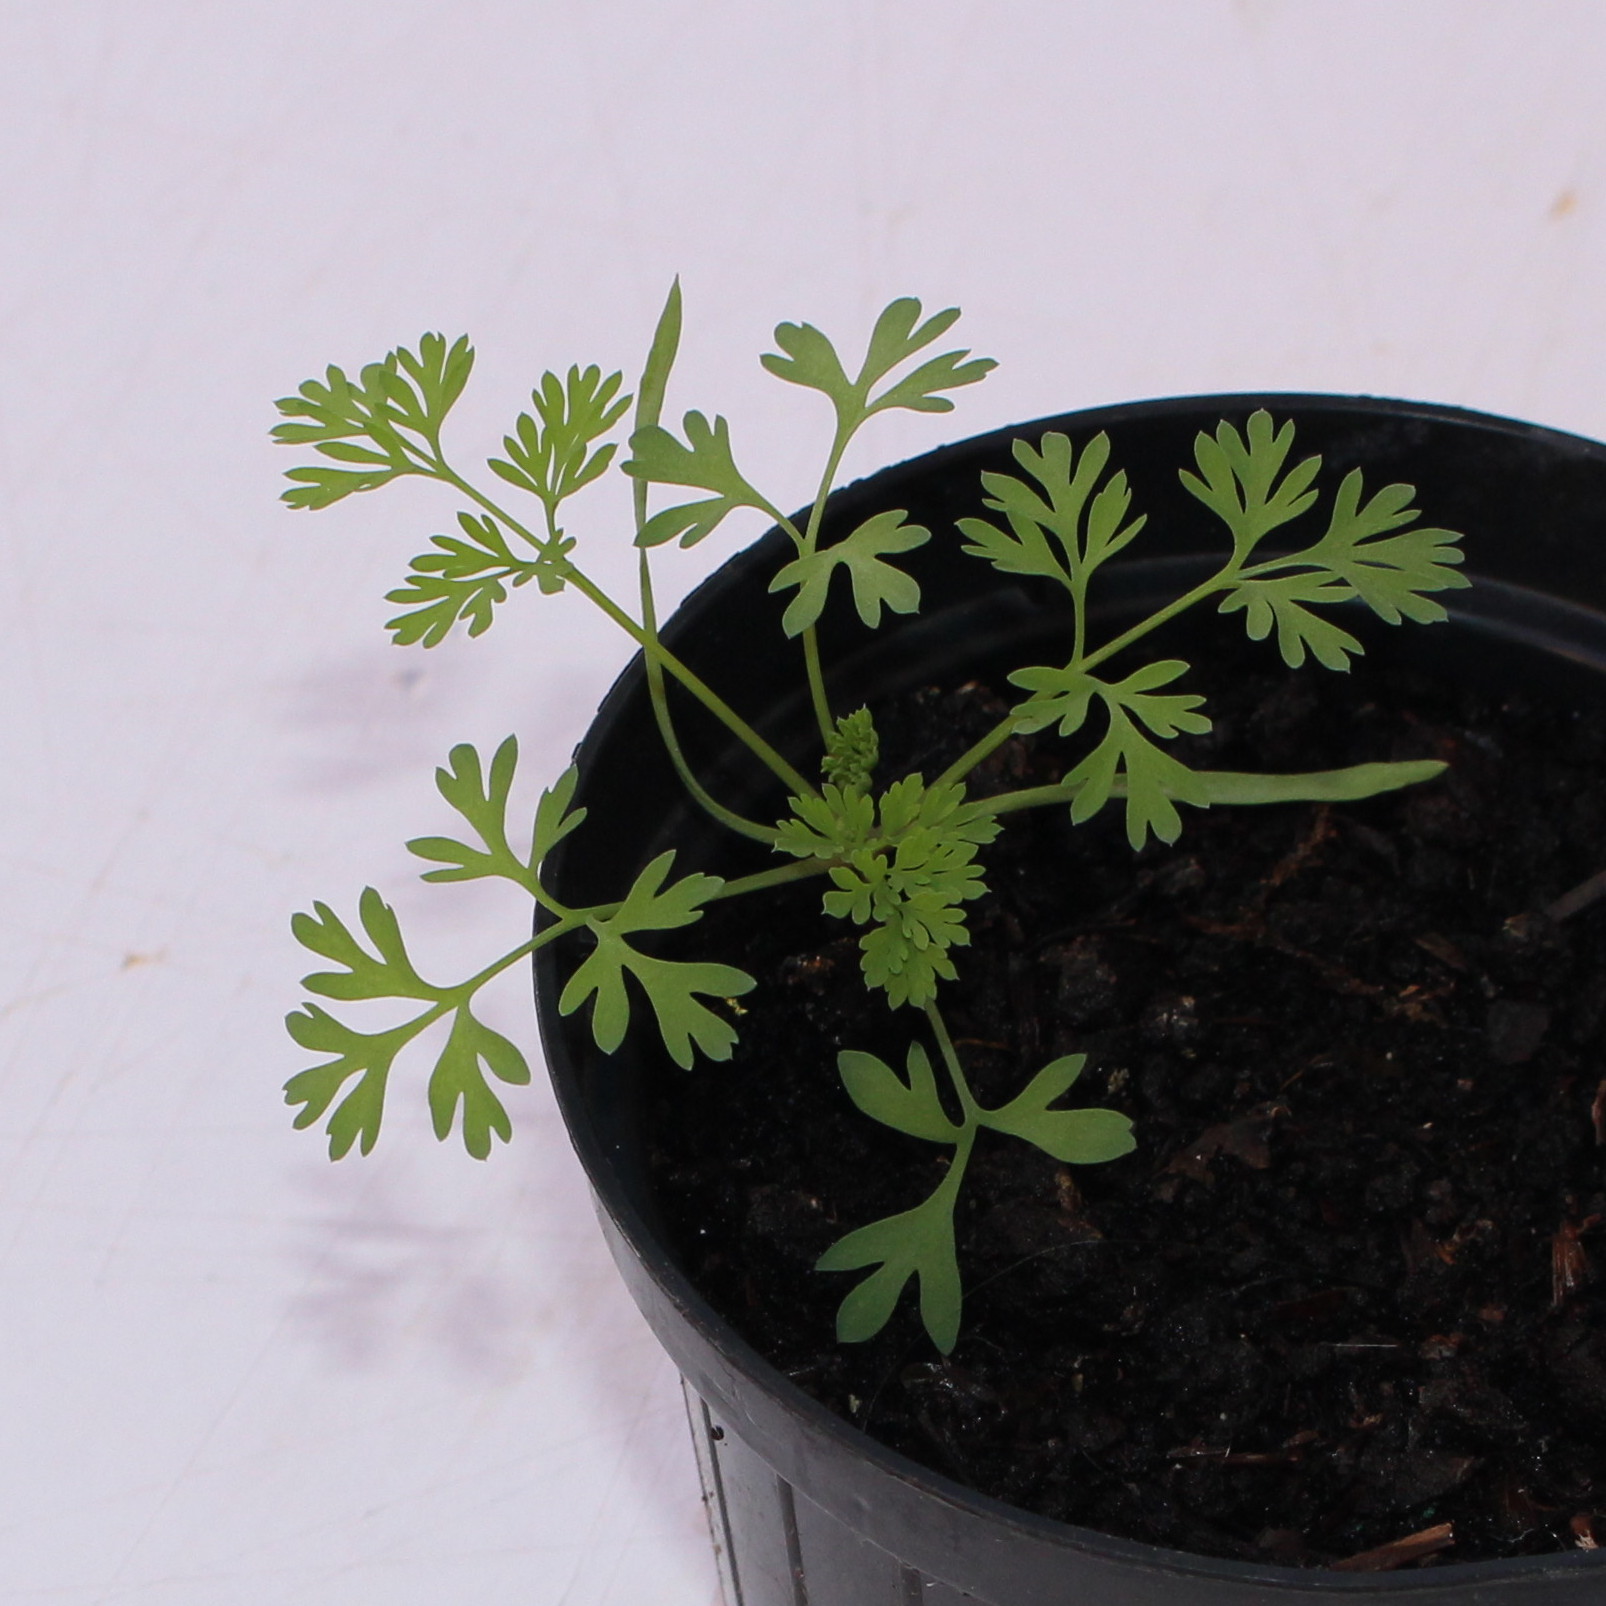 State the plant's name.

Fumaria officinalis
